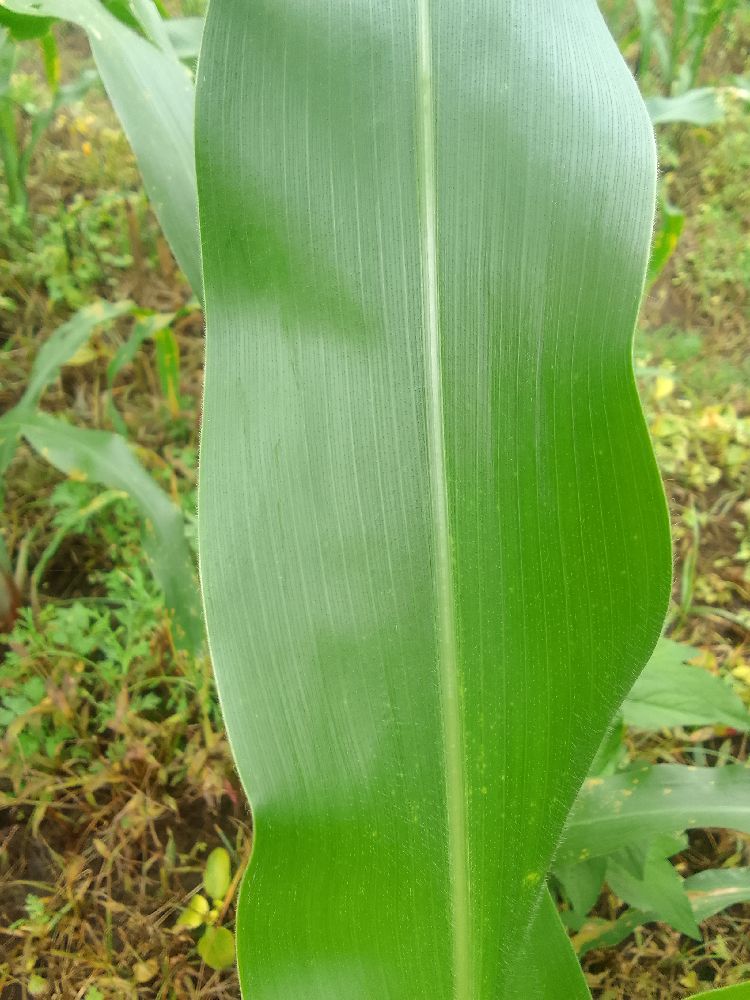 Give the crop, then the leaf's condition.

maize, healthy
